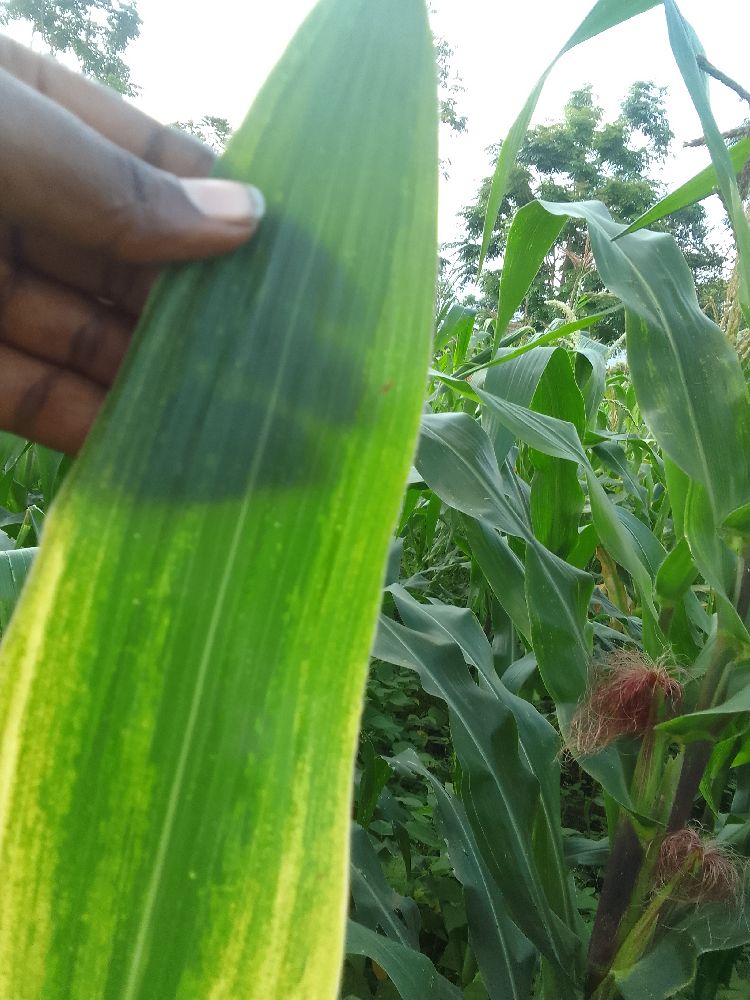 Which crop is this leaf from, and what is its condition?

maize, maize lethal necrosis
